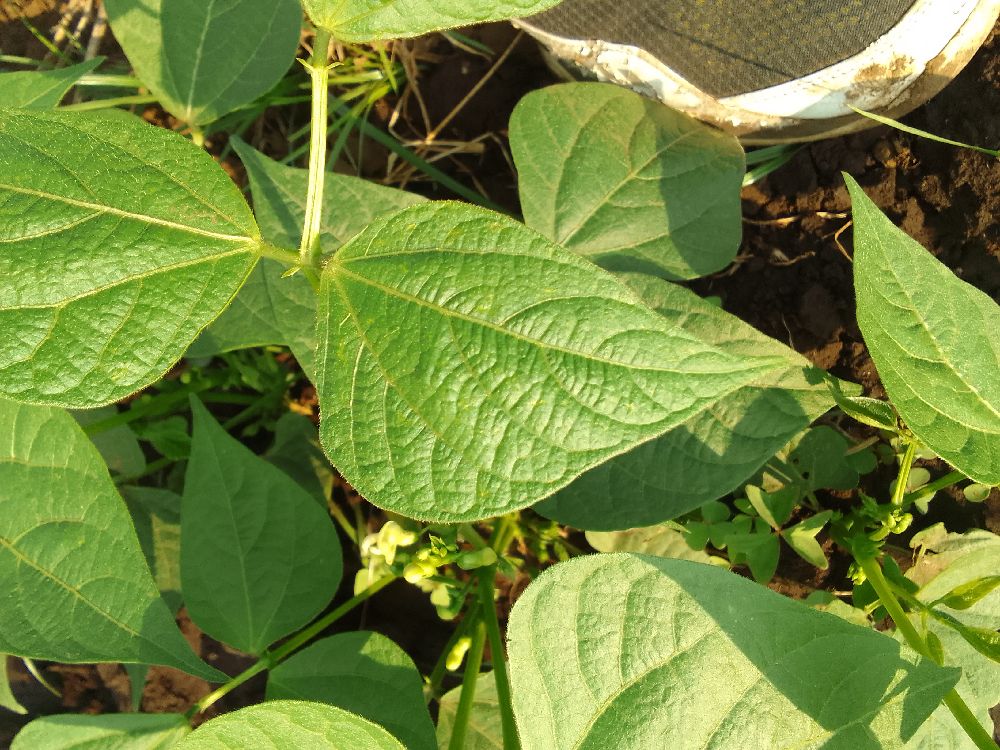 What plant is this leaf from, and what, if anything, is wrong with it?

common bean, healthy
